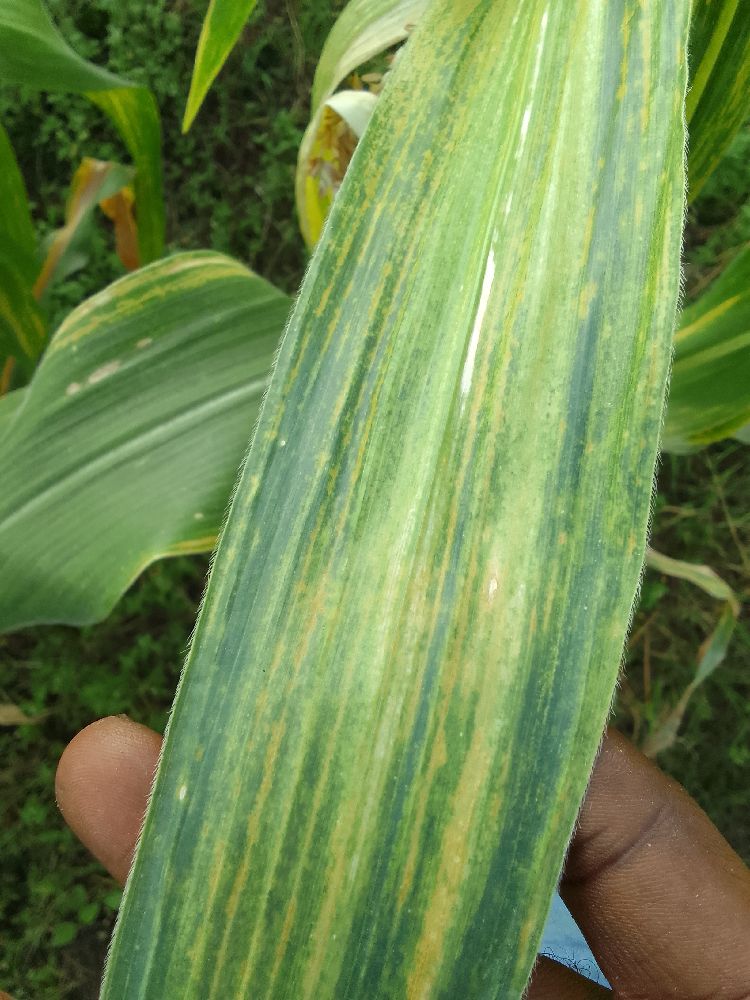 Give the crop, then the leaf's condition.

maize, maize lethal necrosis
